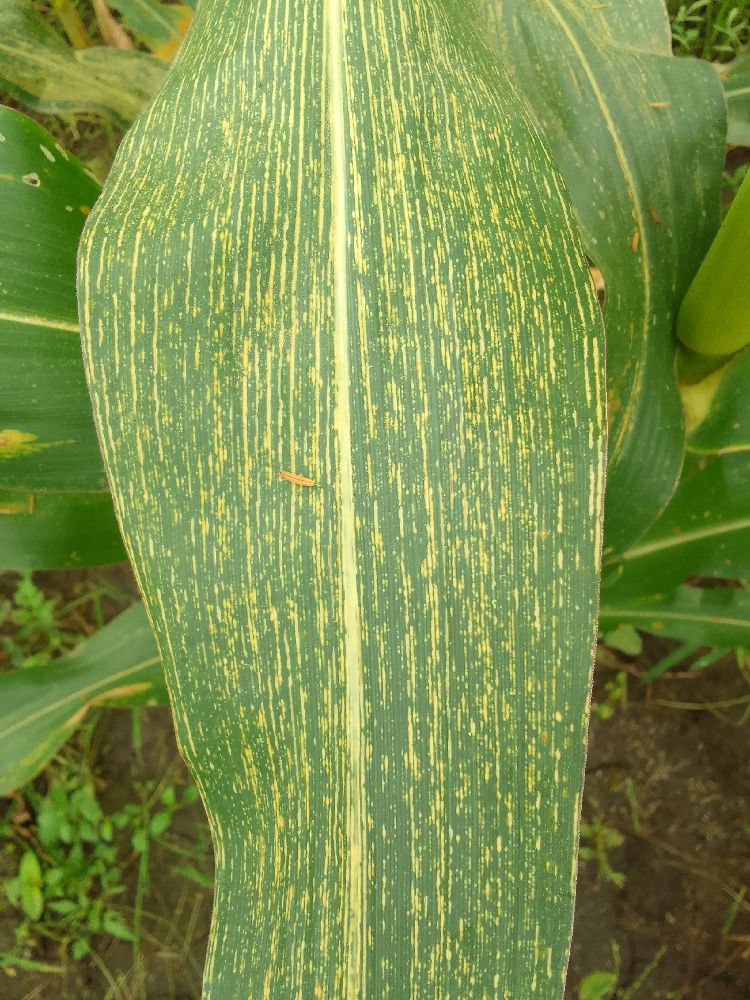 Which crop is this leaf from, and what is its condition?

maize, maize streak virus
